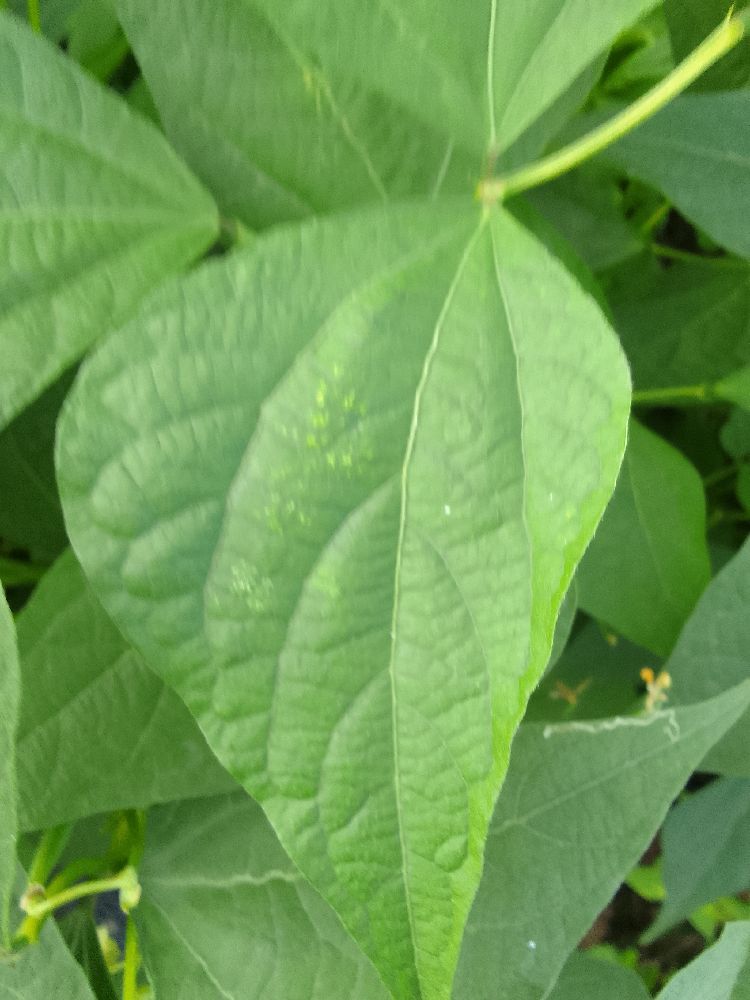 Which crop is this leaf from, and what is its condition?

common bean, healthy
